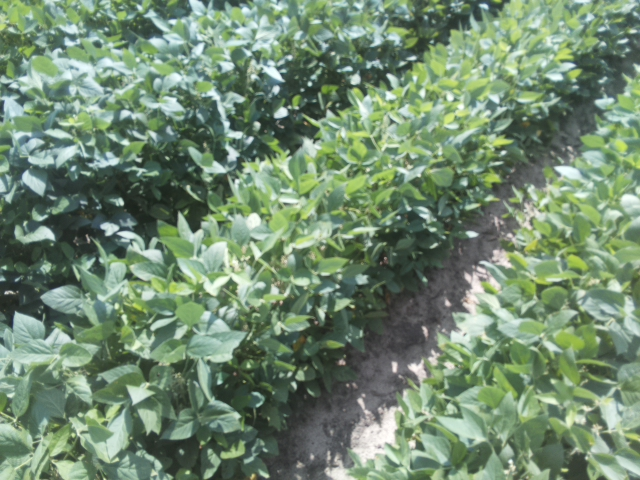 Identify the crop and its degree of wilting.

soybean, leaves with no wilting
